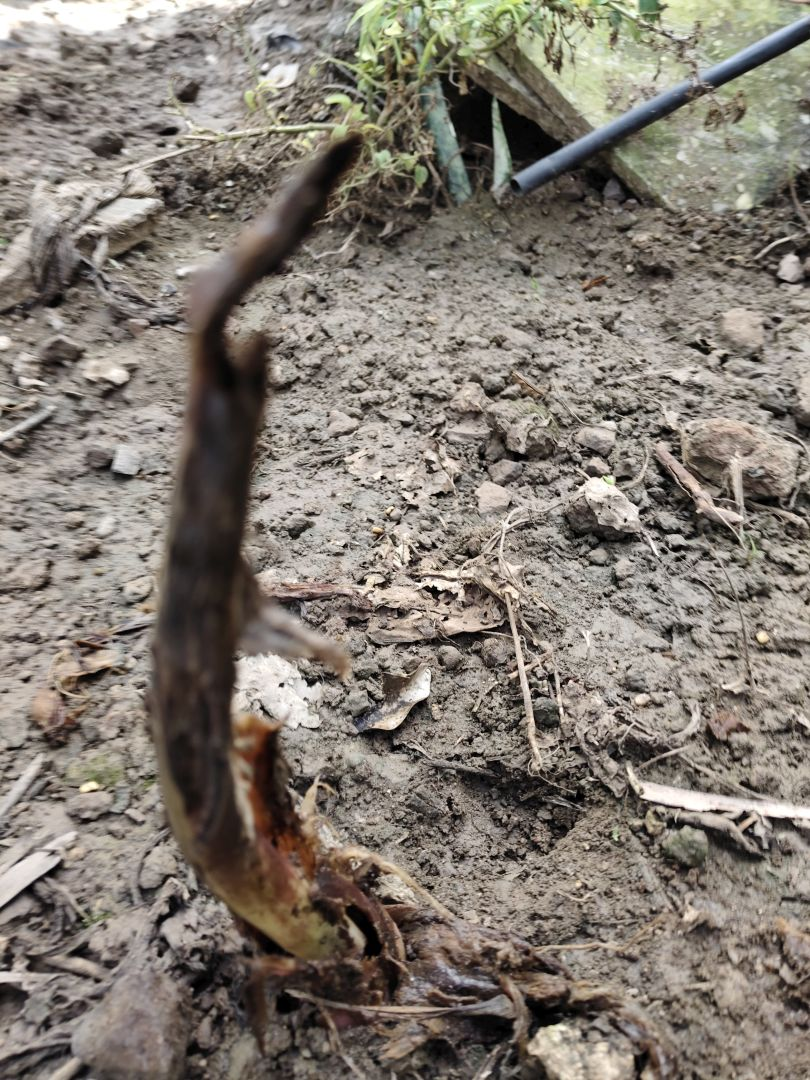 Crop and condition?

taro, root rot
